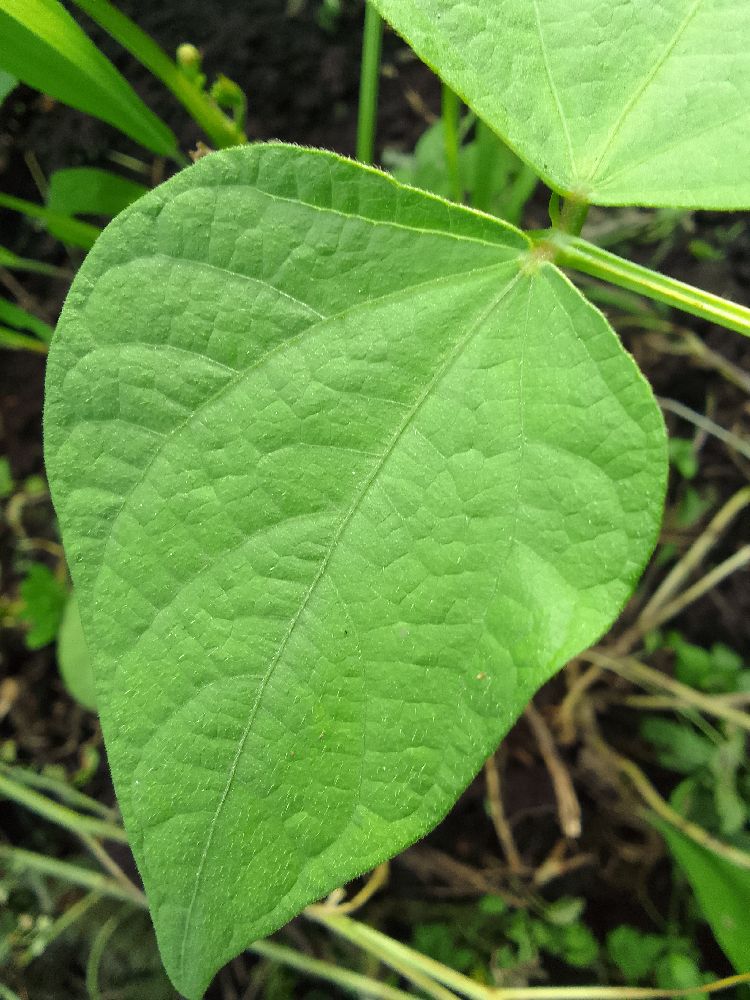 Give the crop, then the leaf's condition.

common bean, healthy
